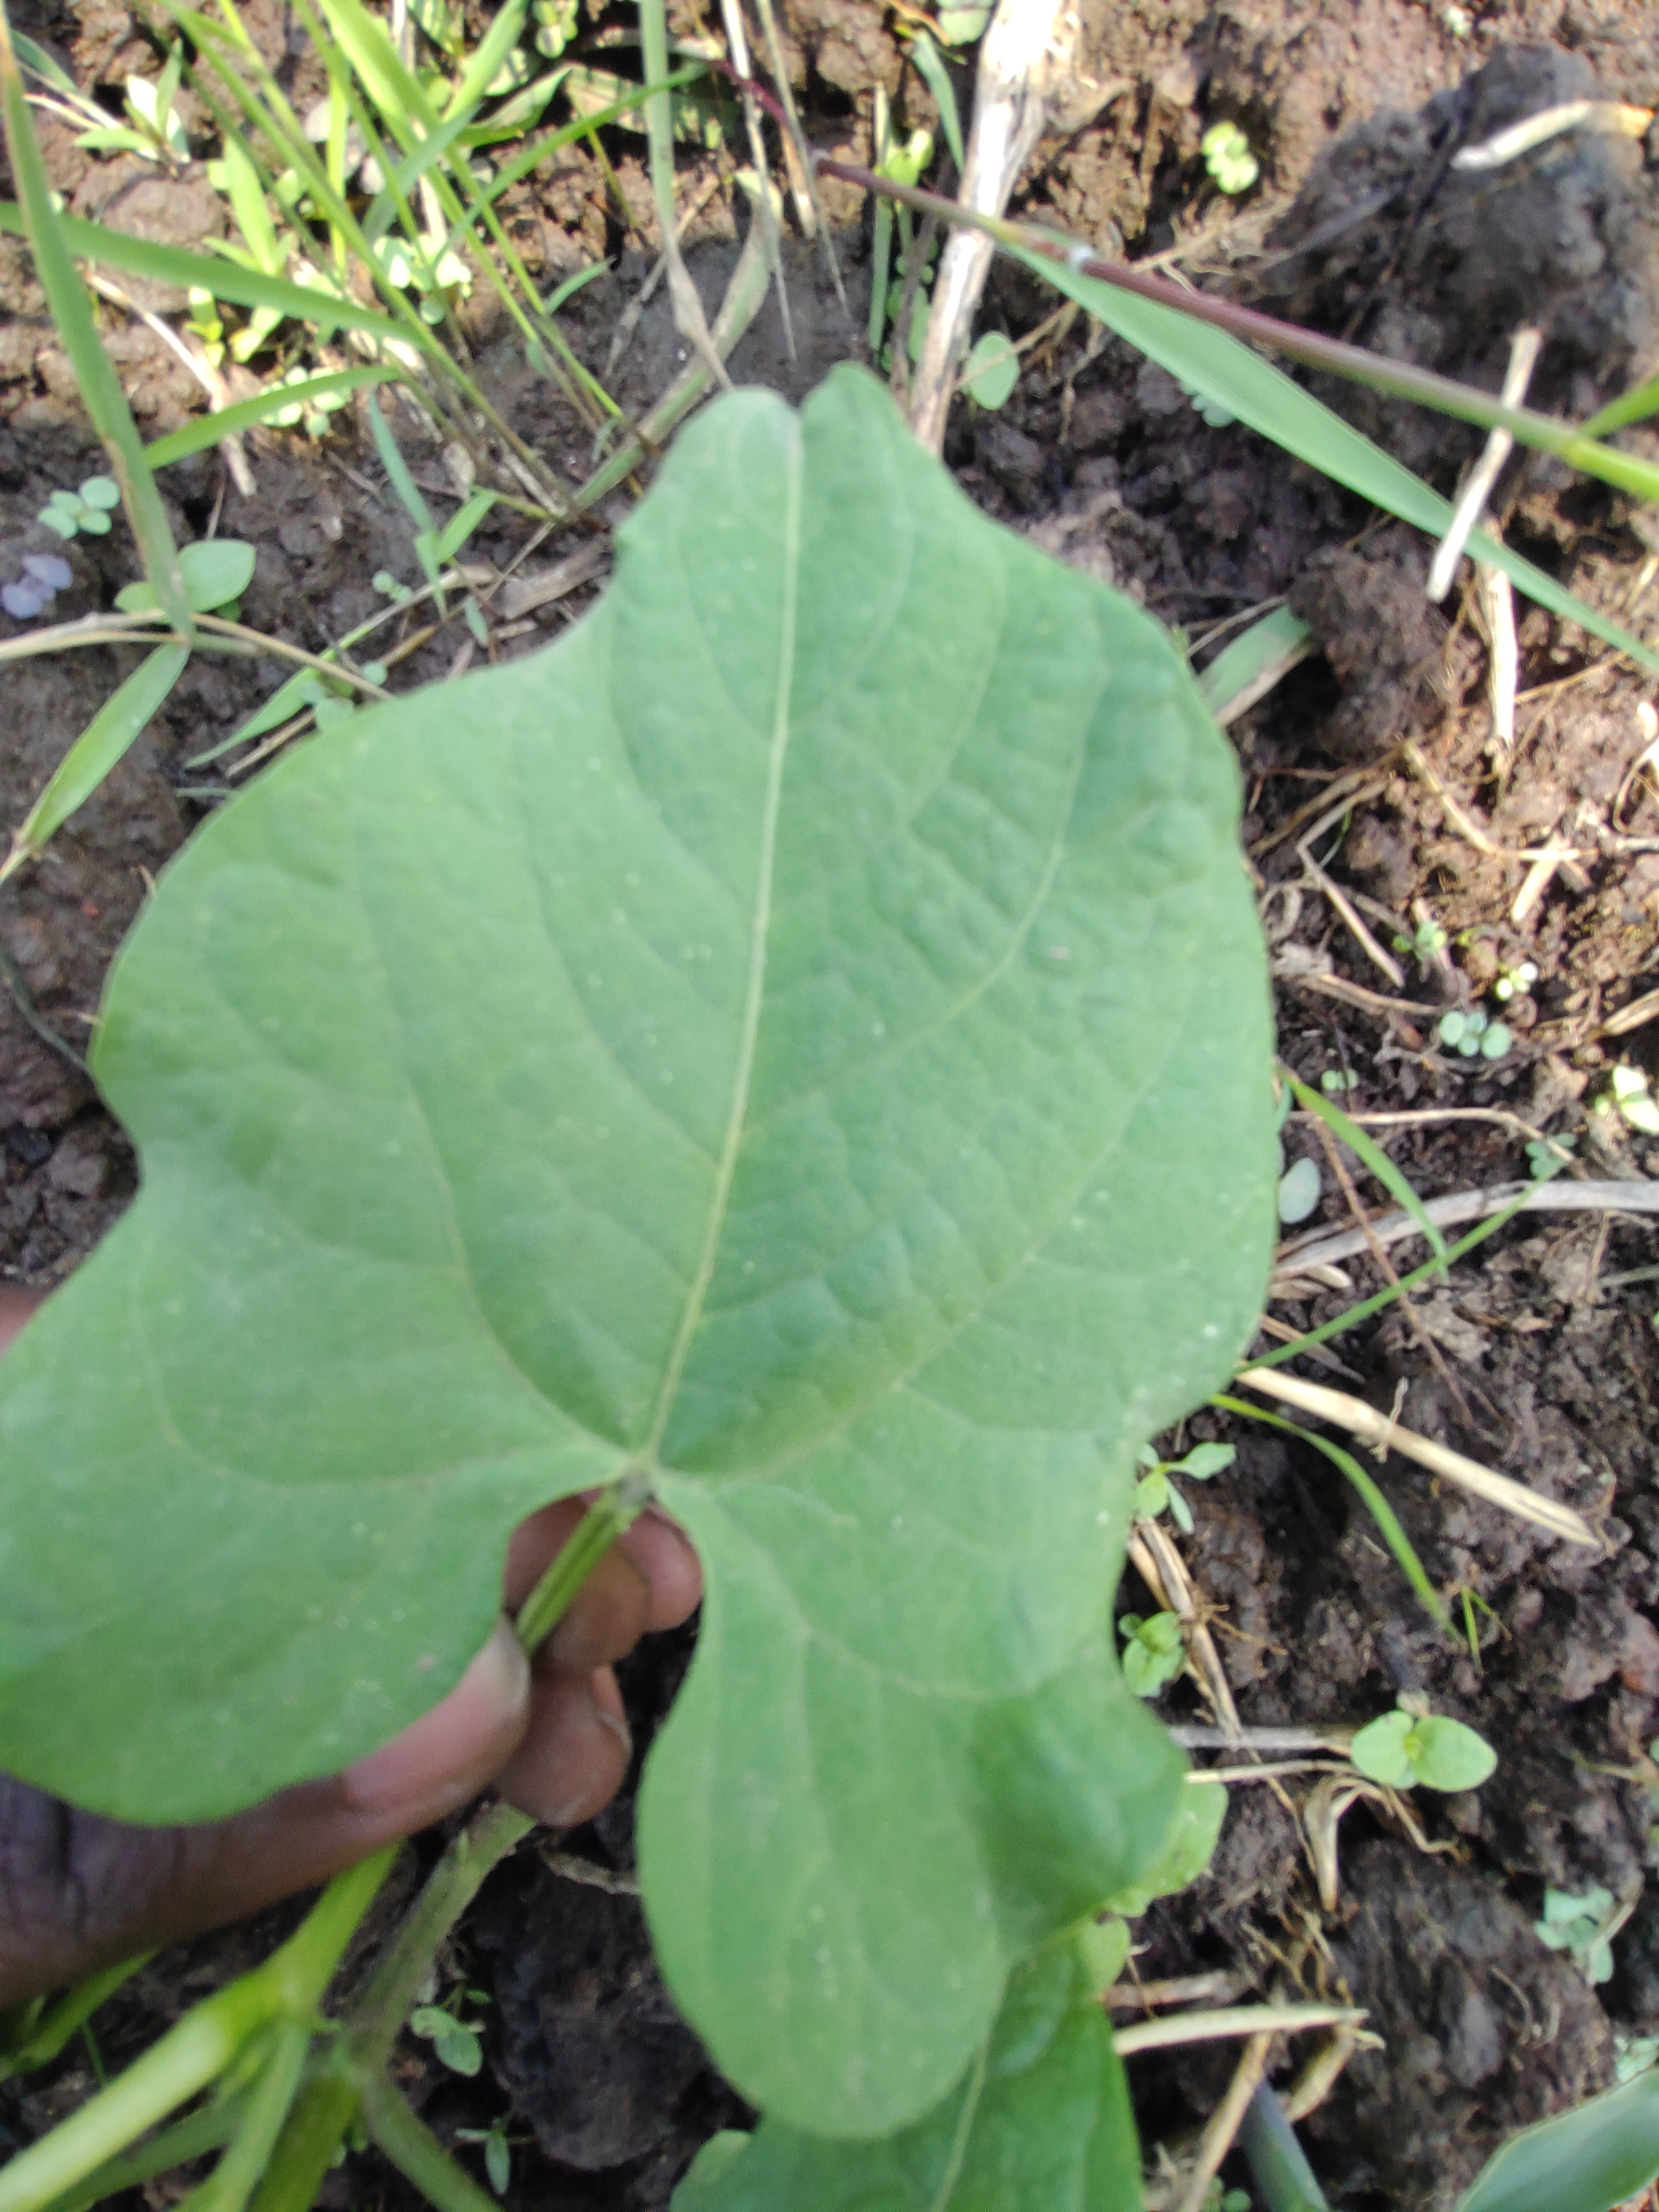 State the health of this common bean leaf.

healthy
